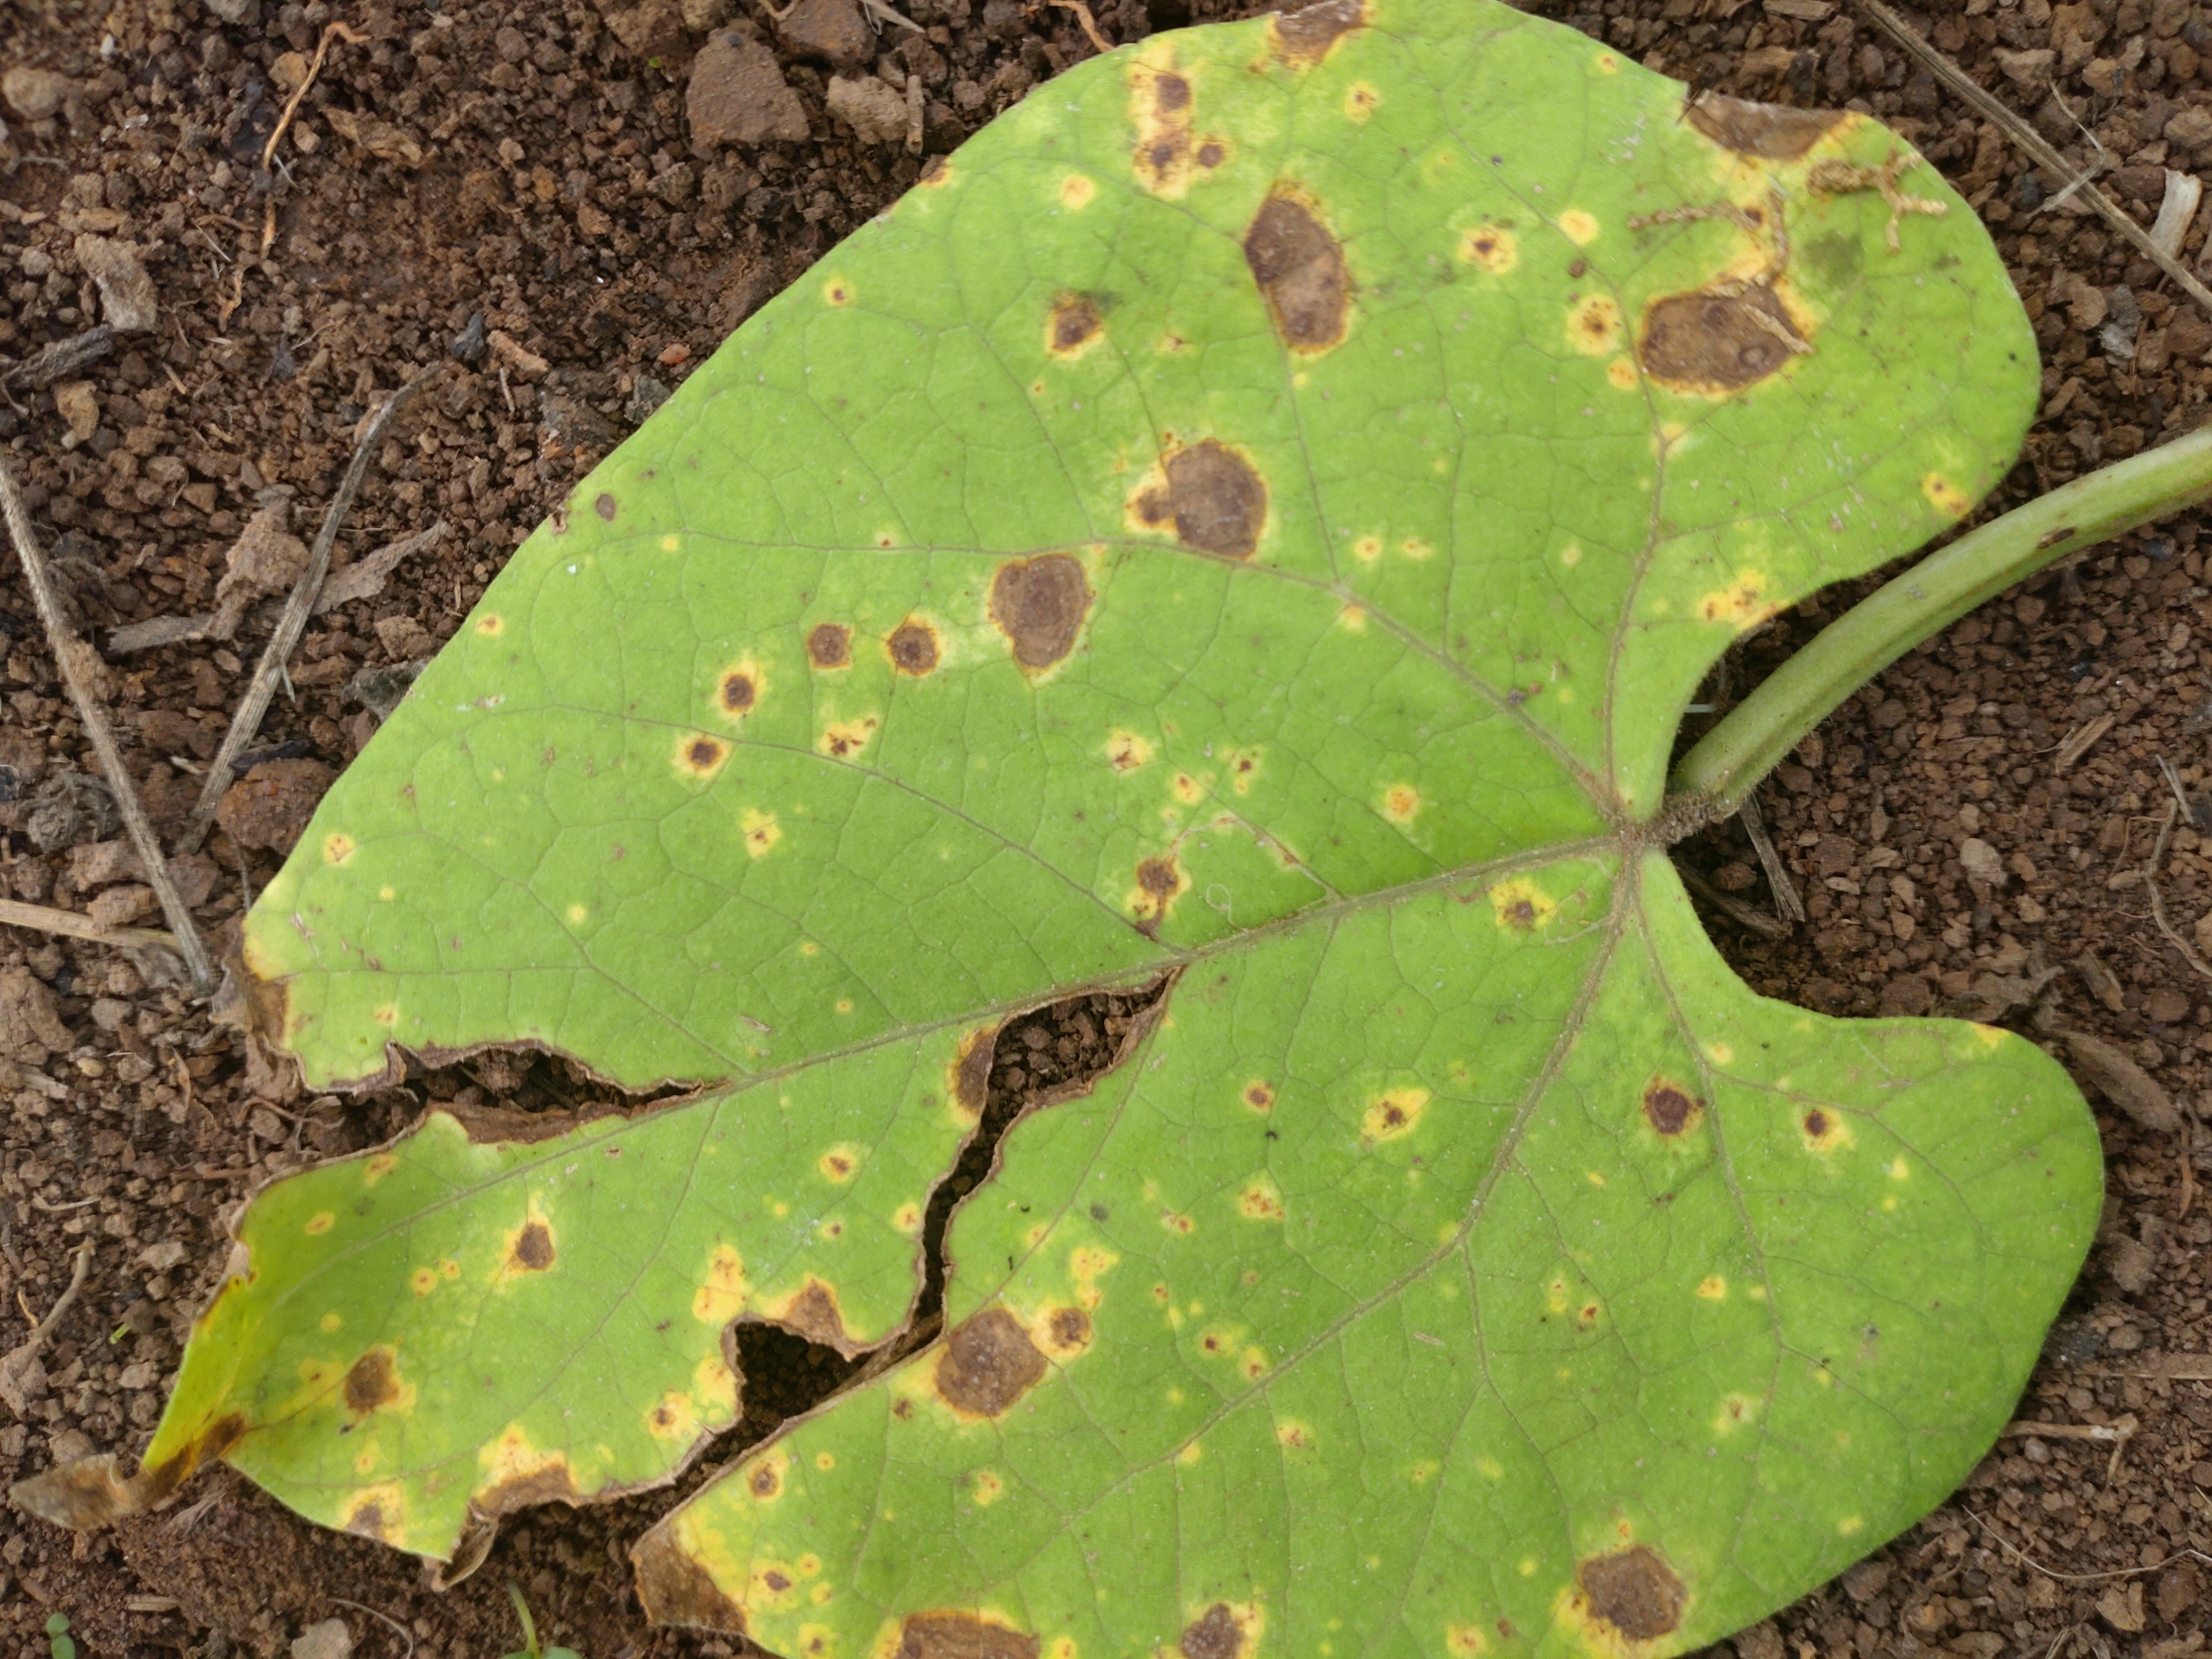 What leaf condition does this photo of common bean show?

rust
